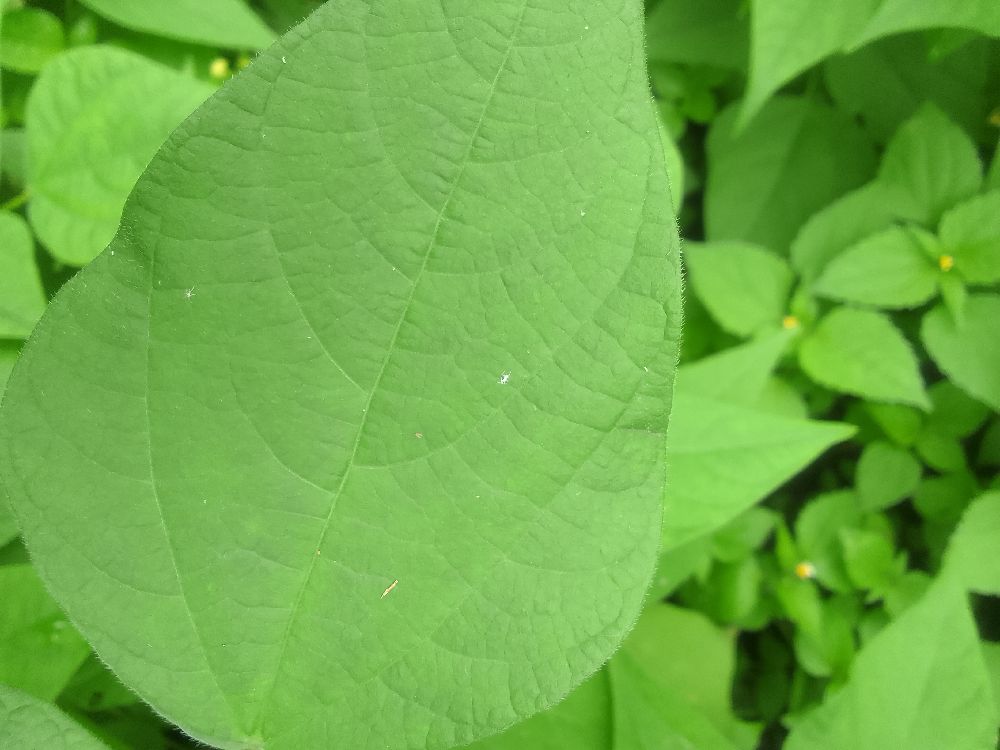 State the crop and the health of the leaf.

common bean, healthy
